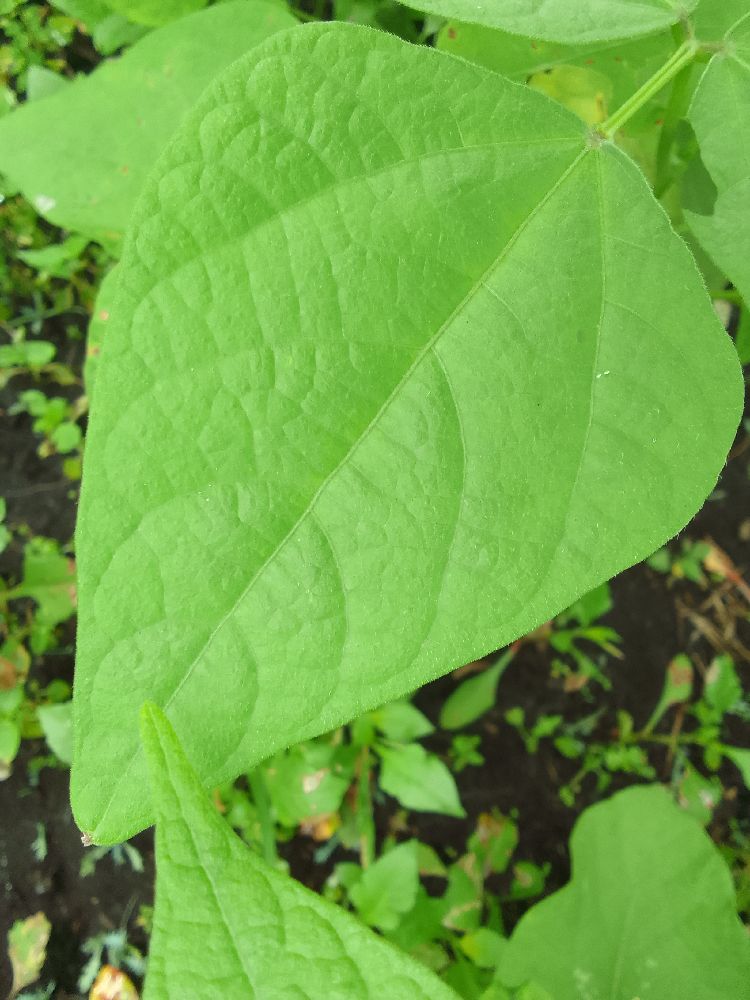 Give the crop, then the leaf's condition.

common bean, healthy
